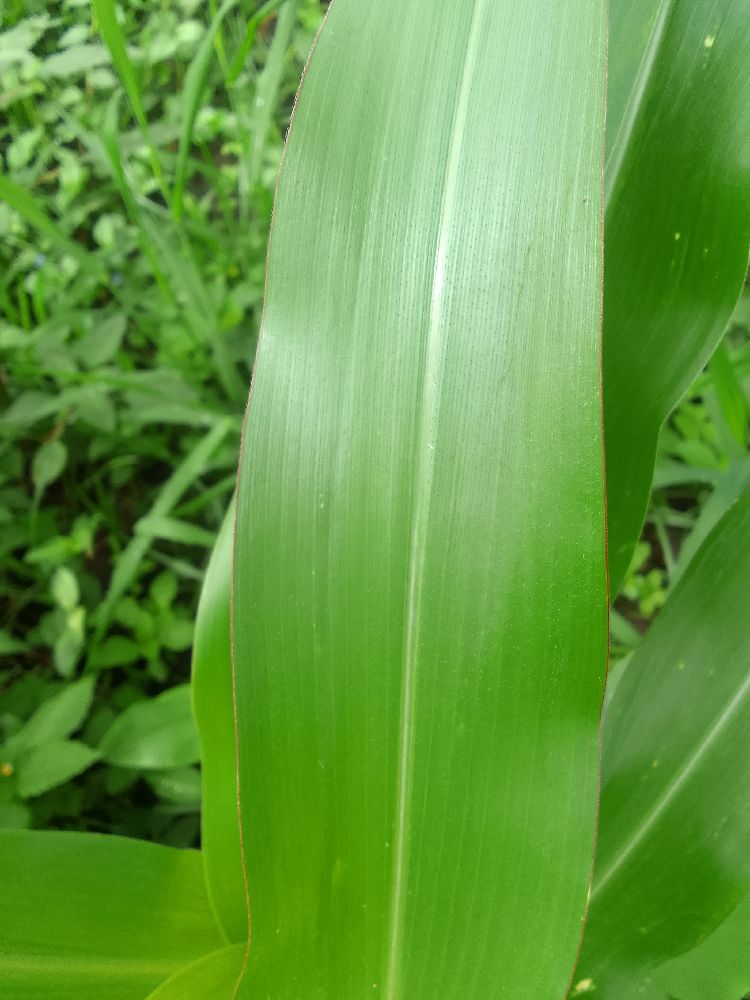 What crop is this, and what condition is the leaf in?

maize, healthy
